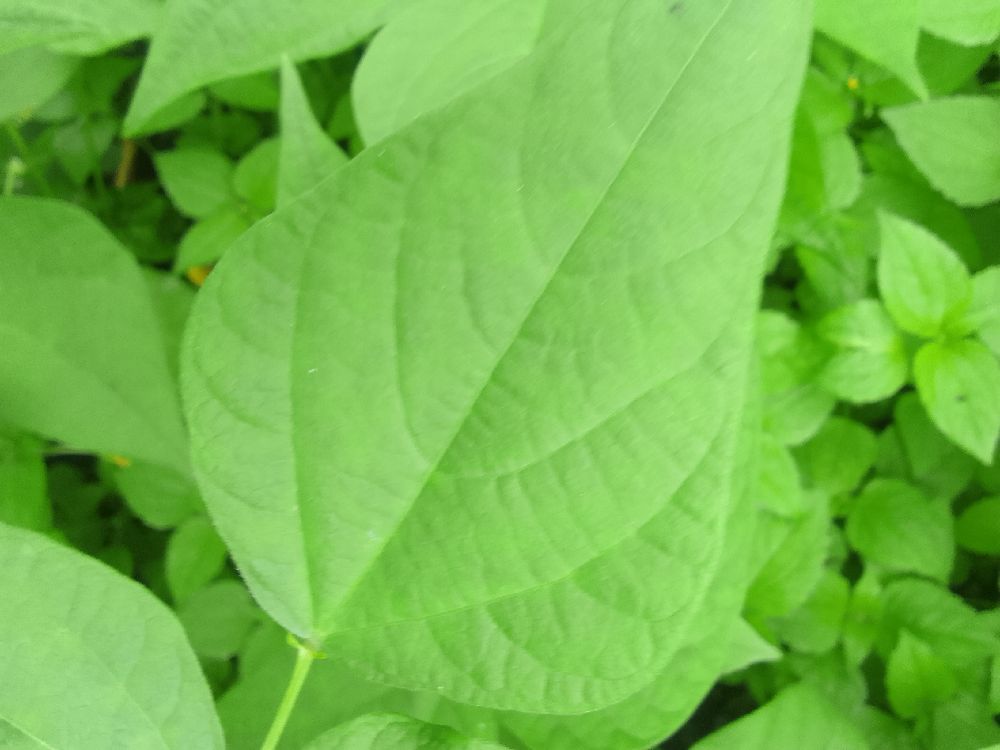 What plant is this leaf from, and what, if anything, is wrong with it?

common bean, healthy
